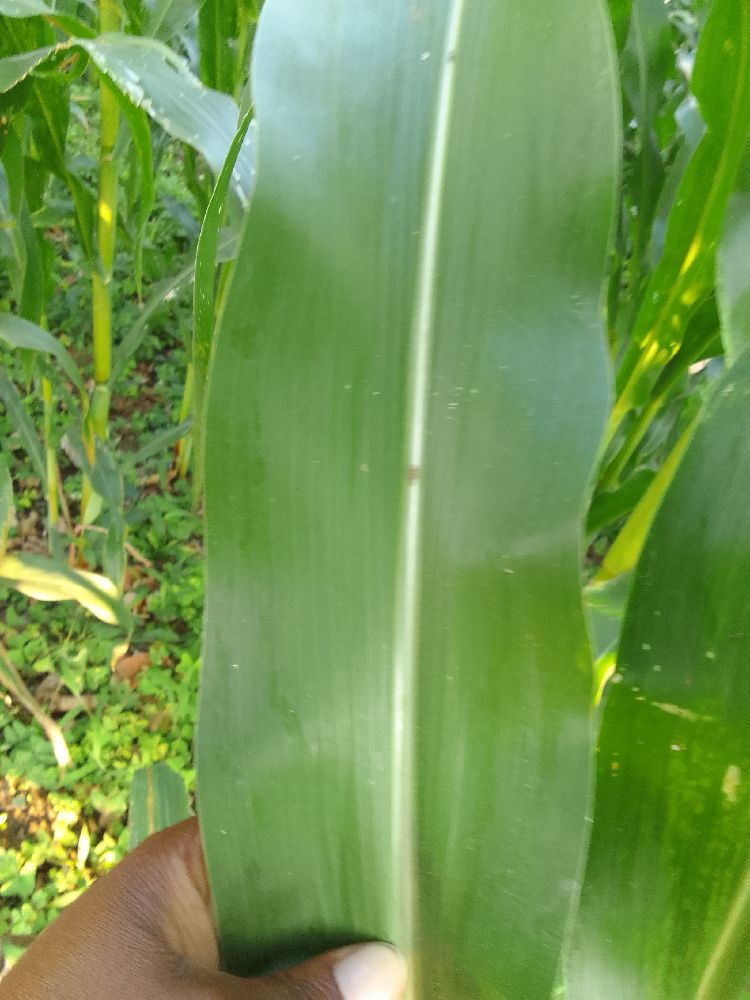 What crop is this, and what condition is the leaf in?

maize, healthy
